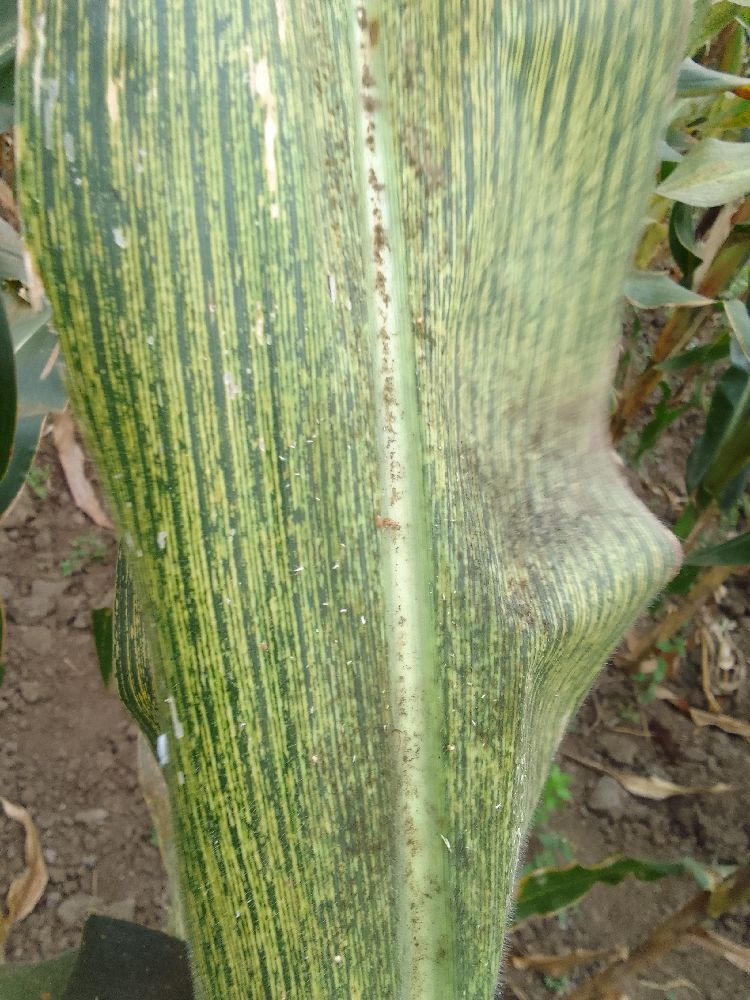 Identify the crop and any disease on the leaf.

maize, maize streak virus
